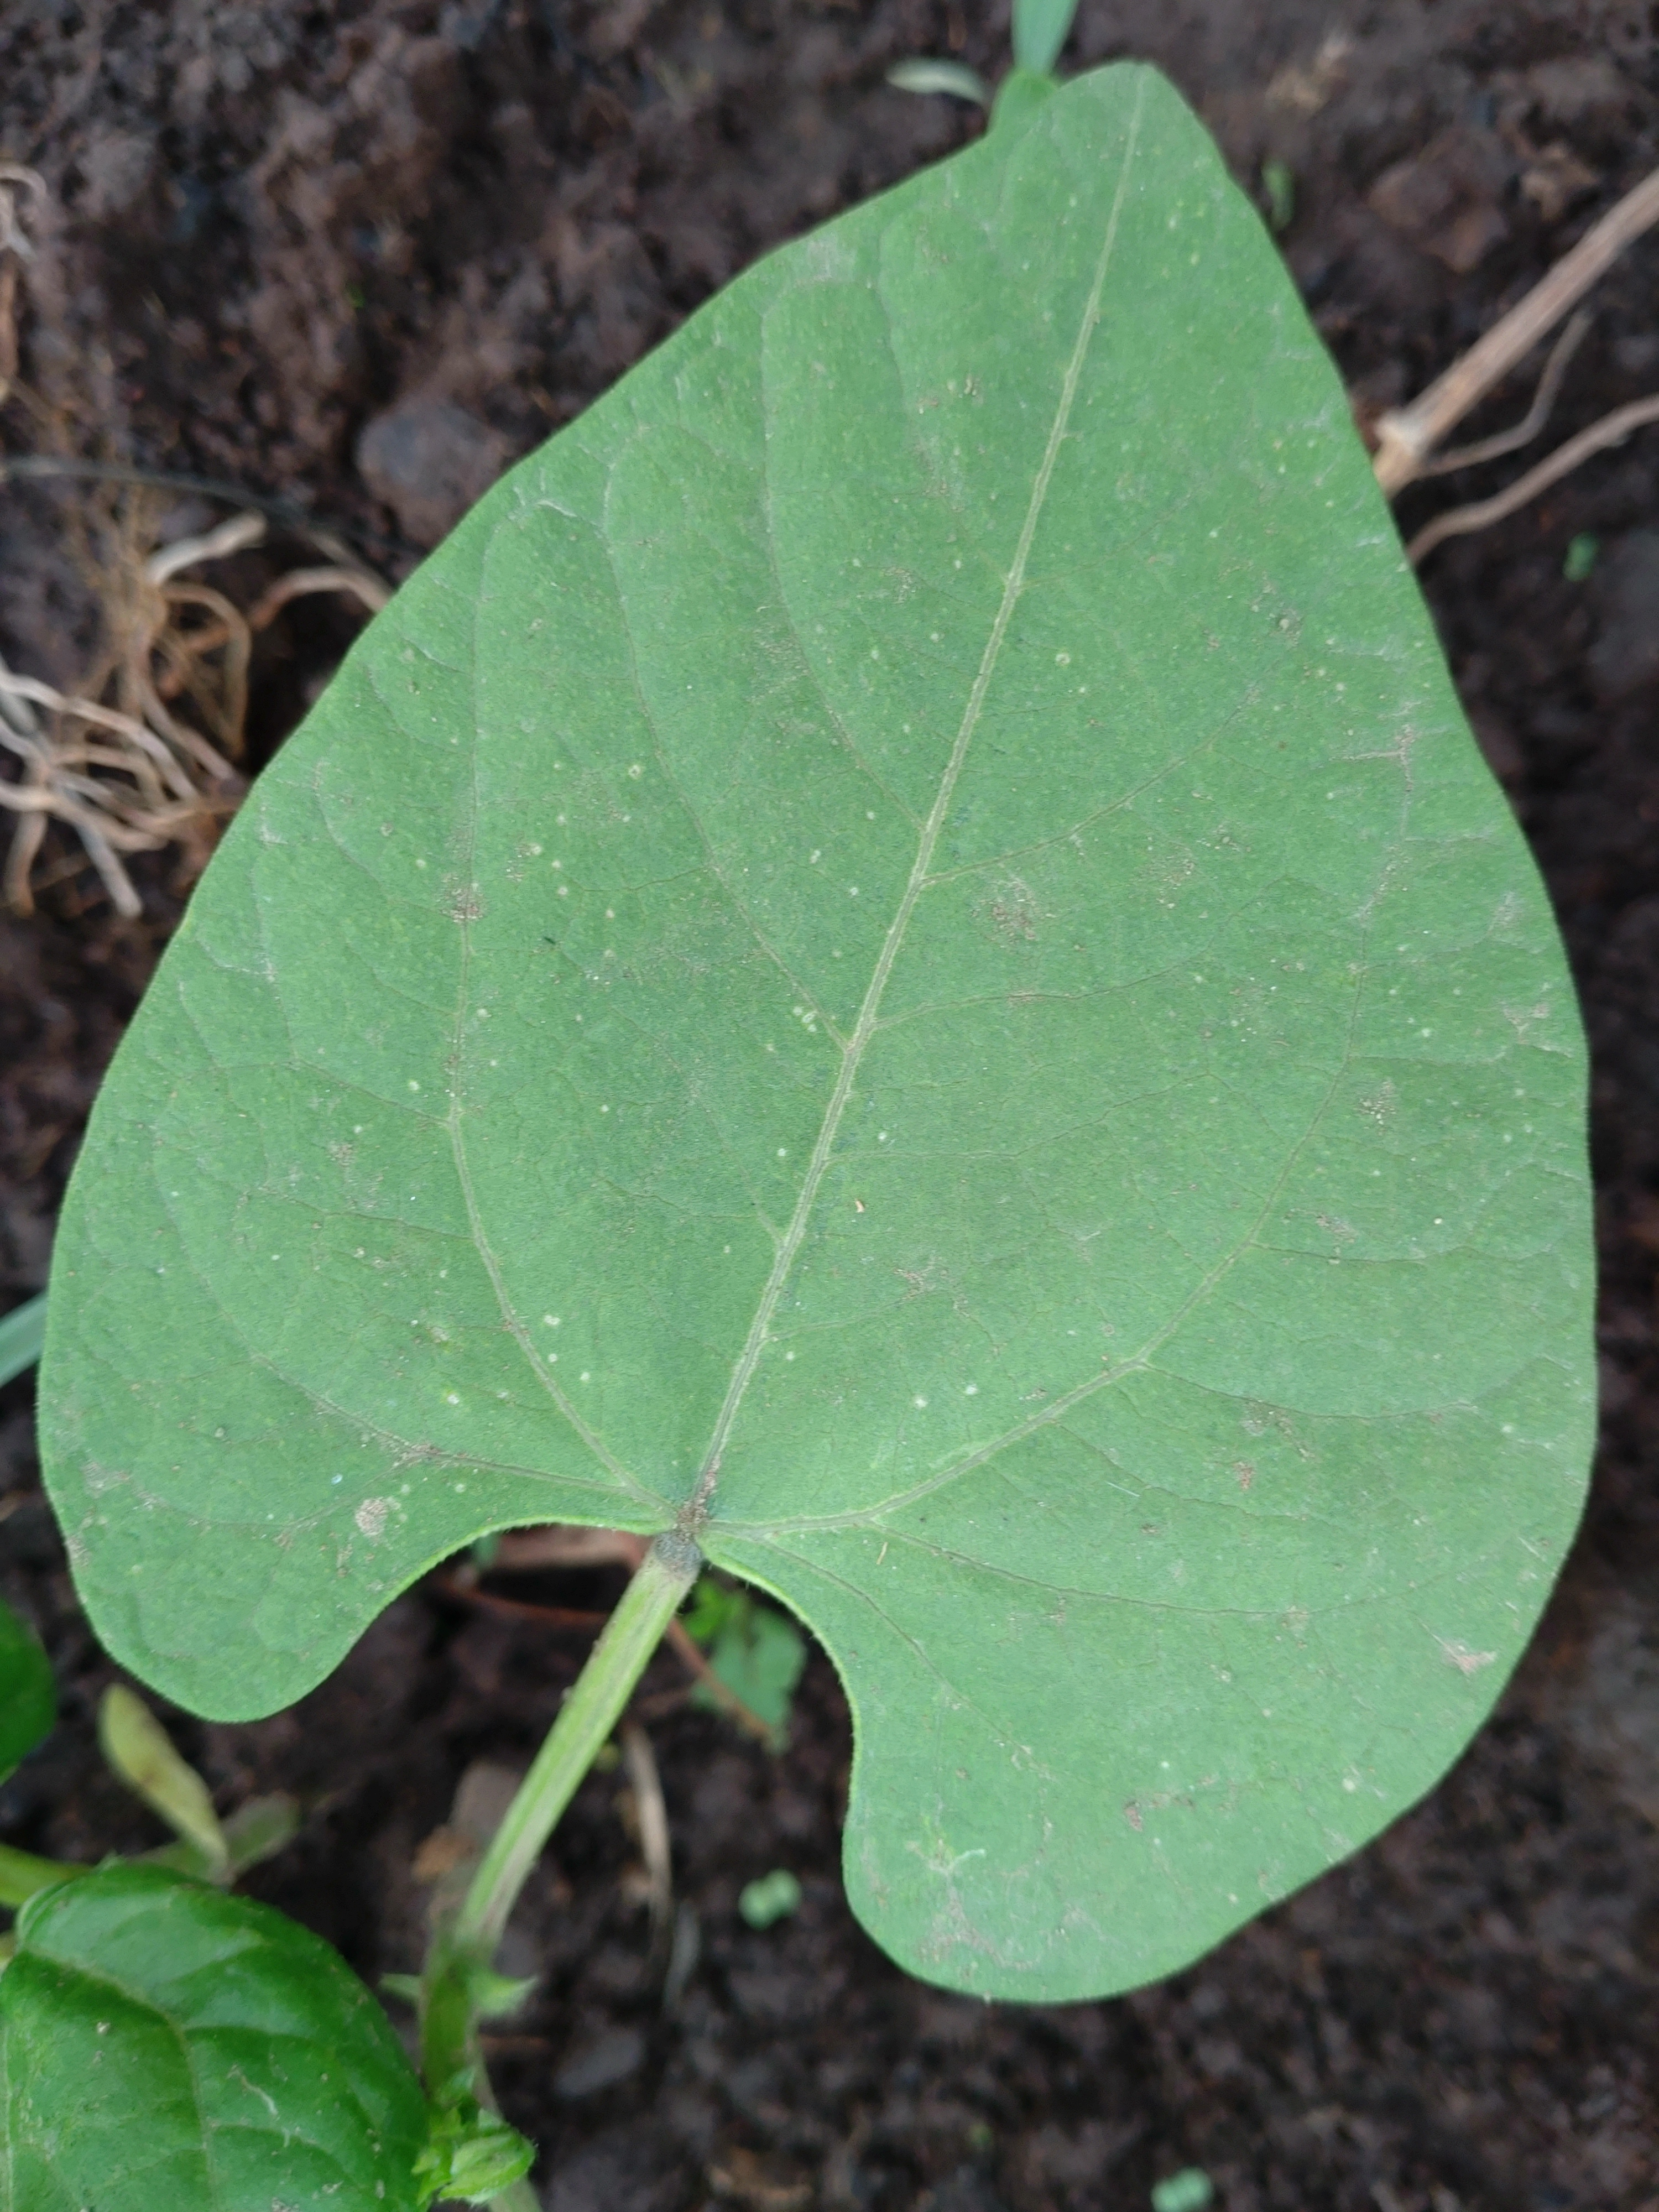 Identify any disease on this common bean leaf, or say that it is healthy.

healthy
